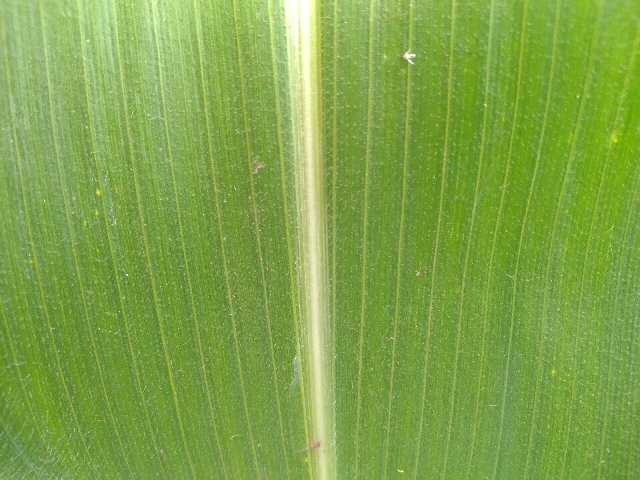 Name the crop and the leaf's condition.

maize, healthy
